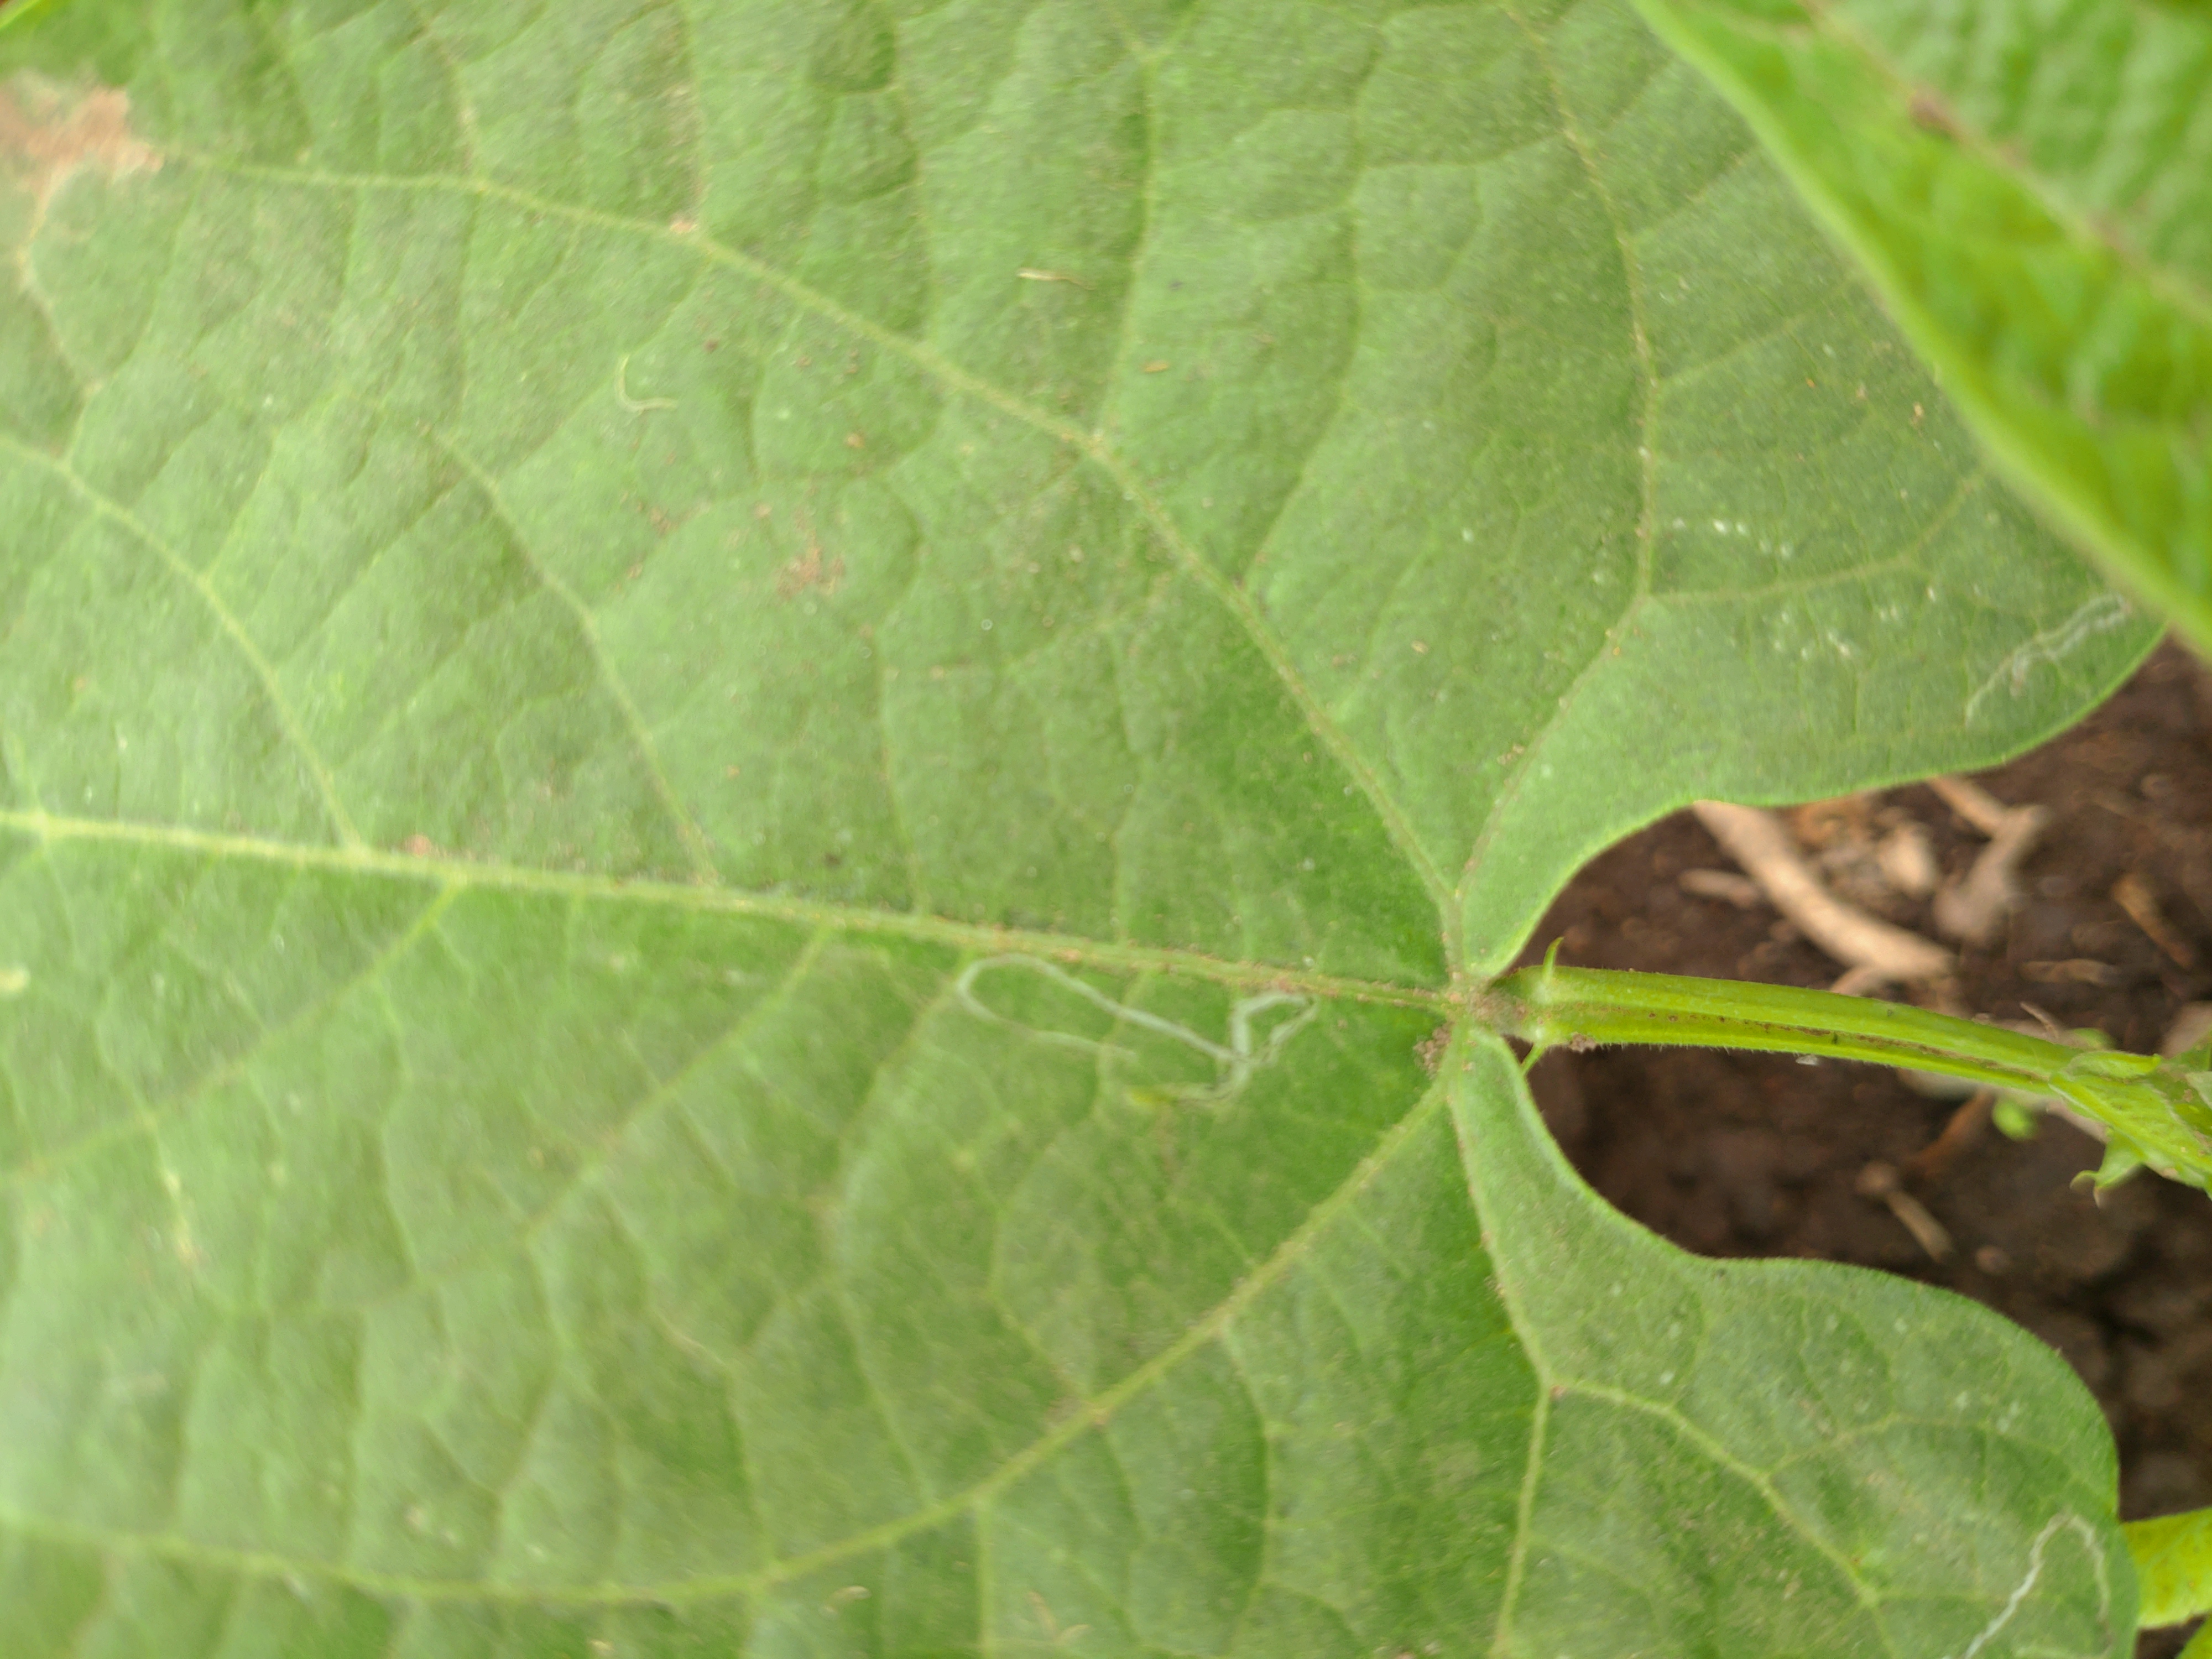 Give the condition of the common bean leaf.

healthy
